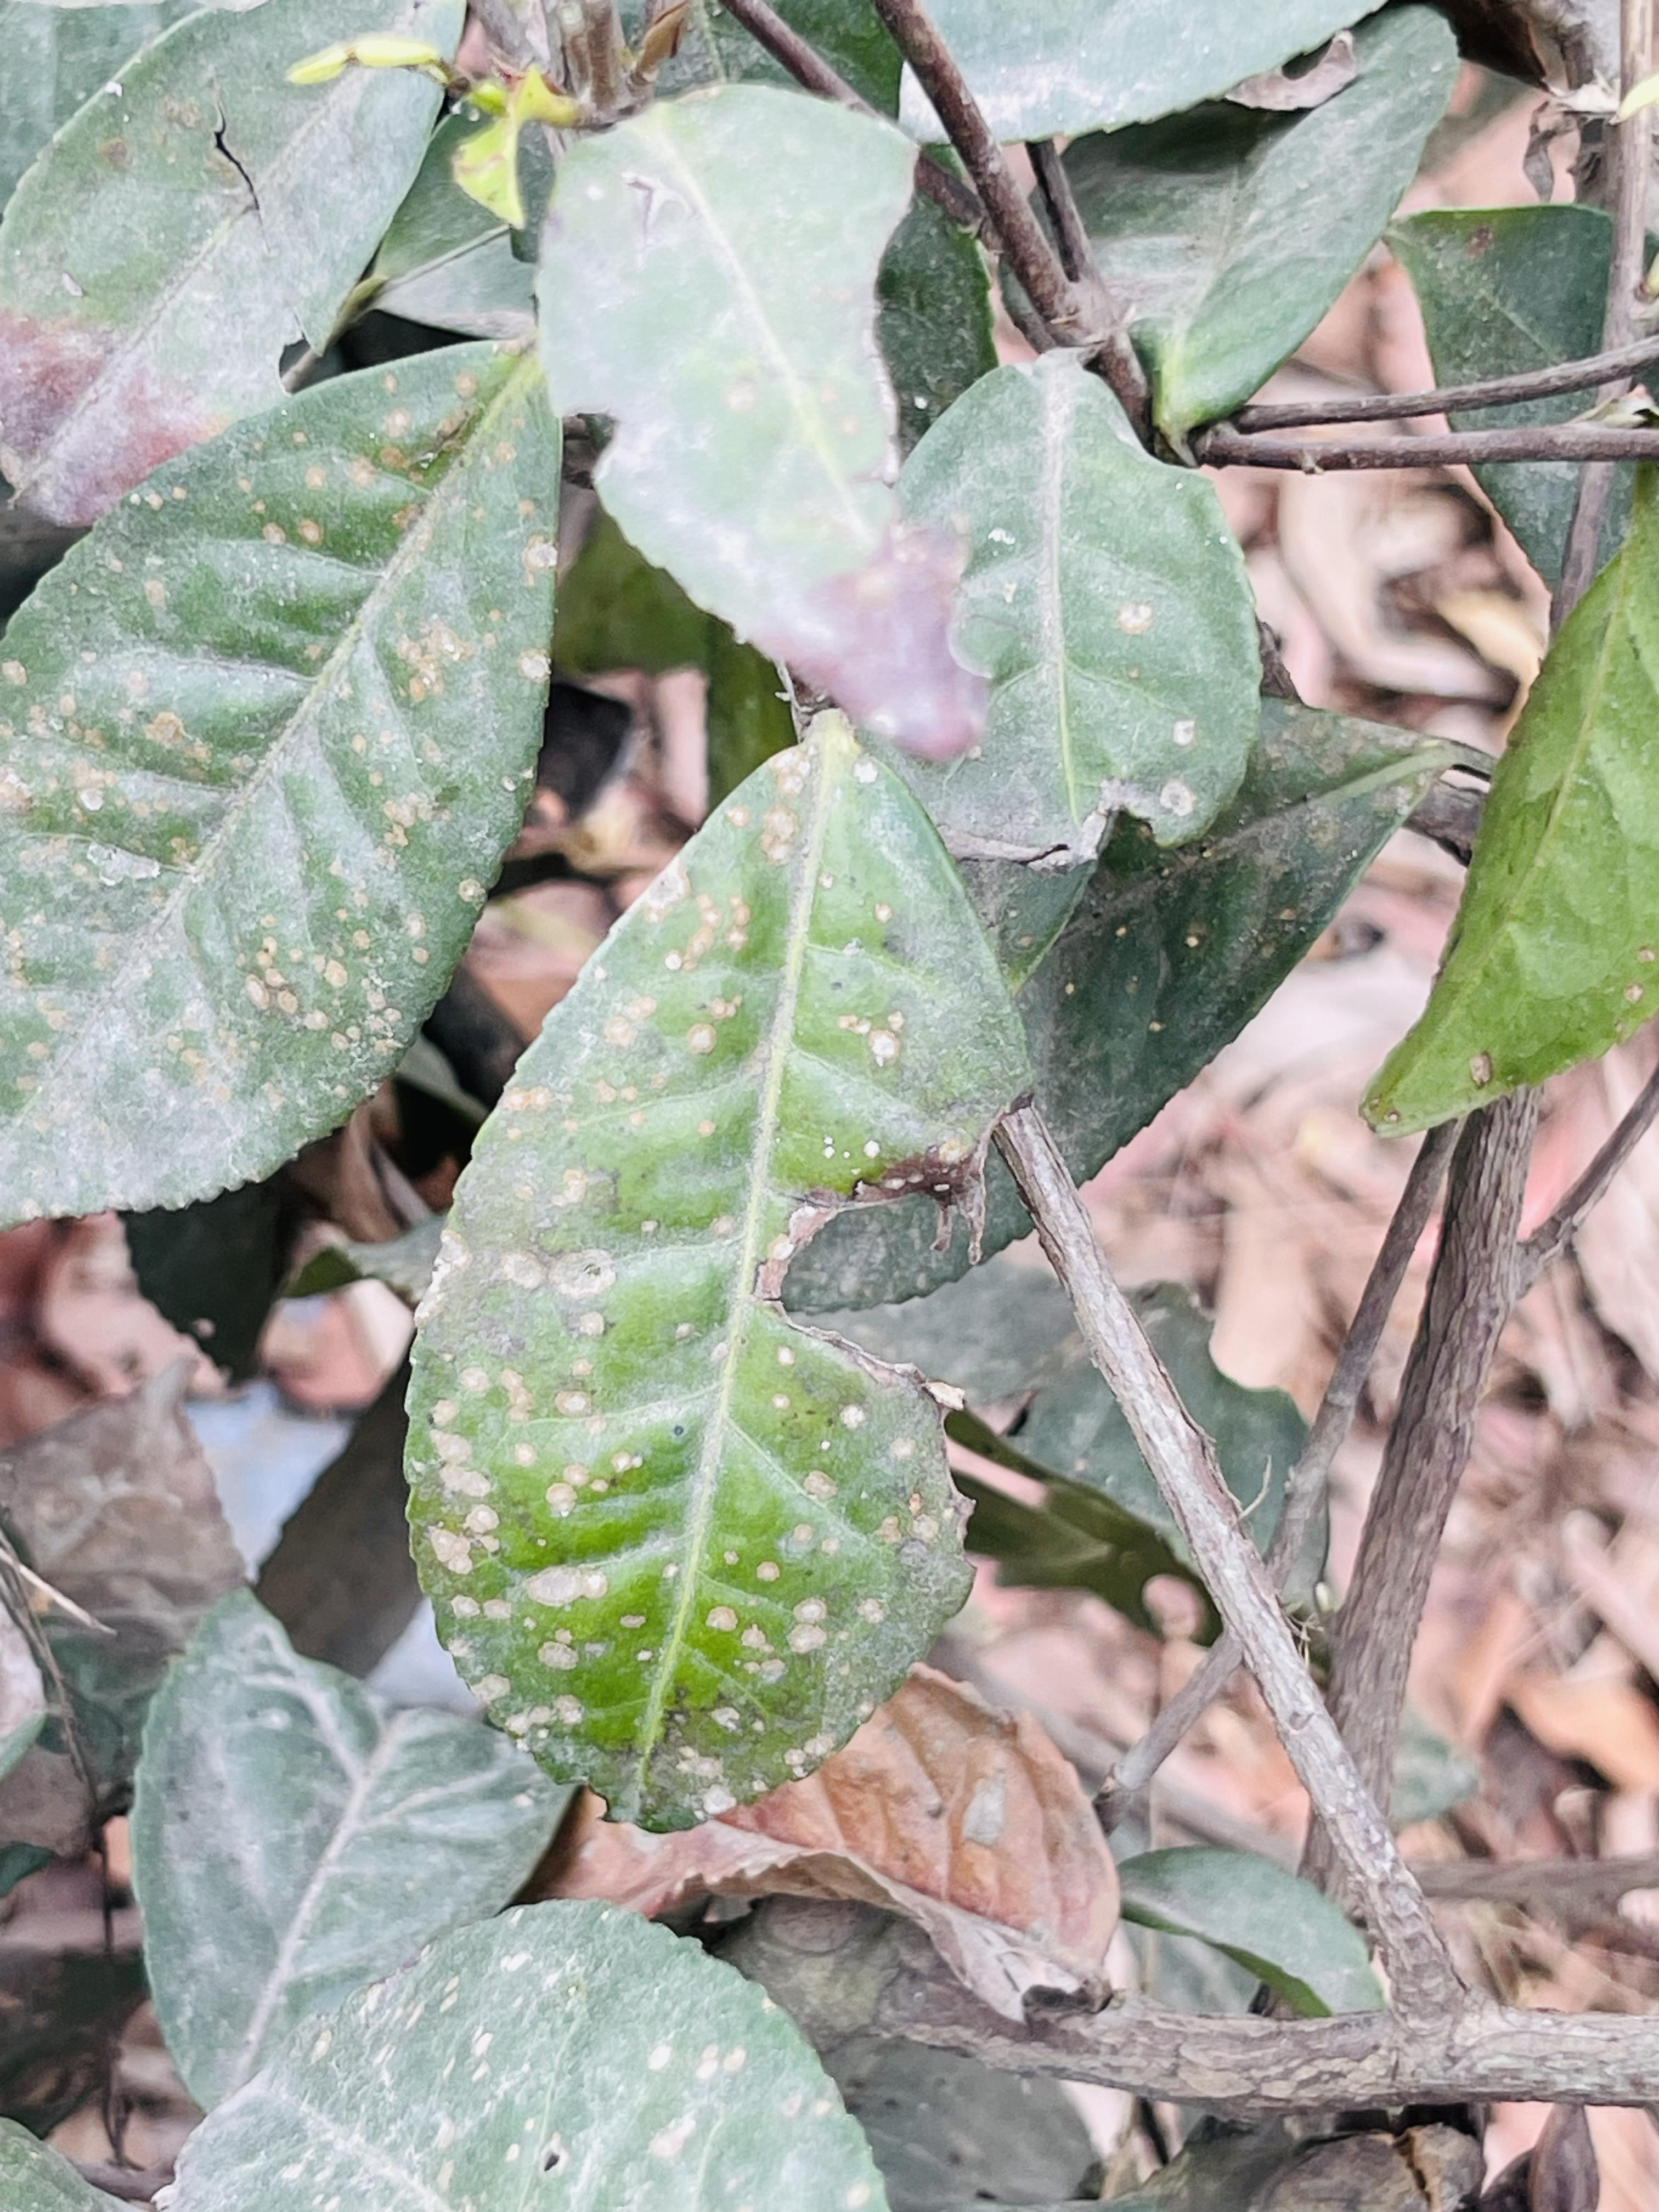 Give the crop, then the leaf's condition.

tea, red rust
